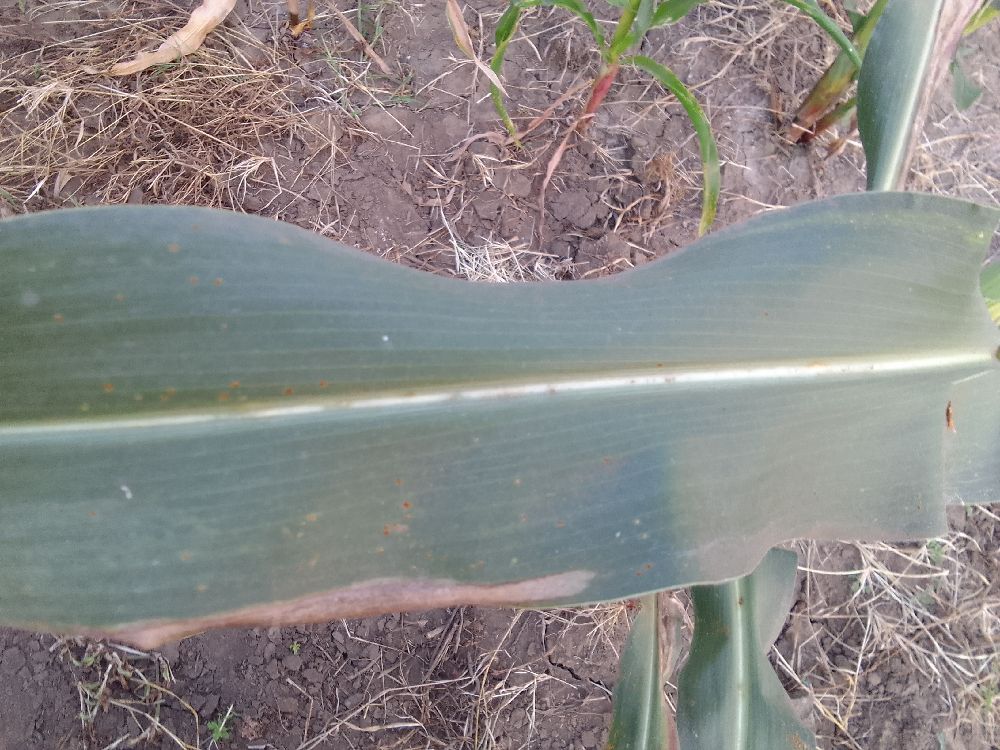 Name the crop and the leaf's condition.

maize, healthy
